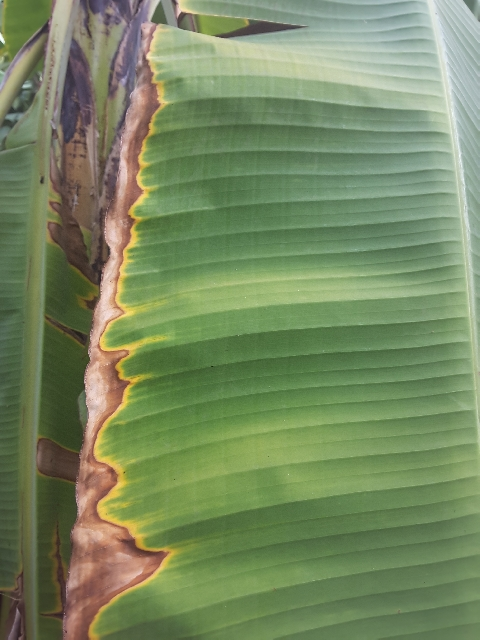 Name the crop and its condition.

banana, fusarium wilt race 1
